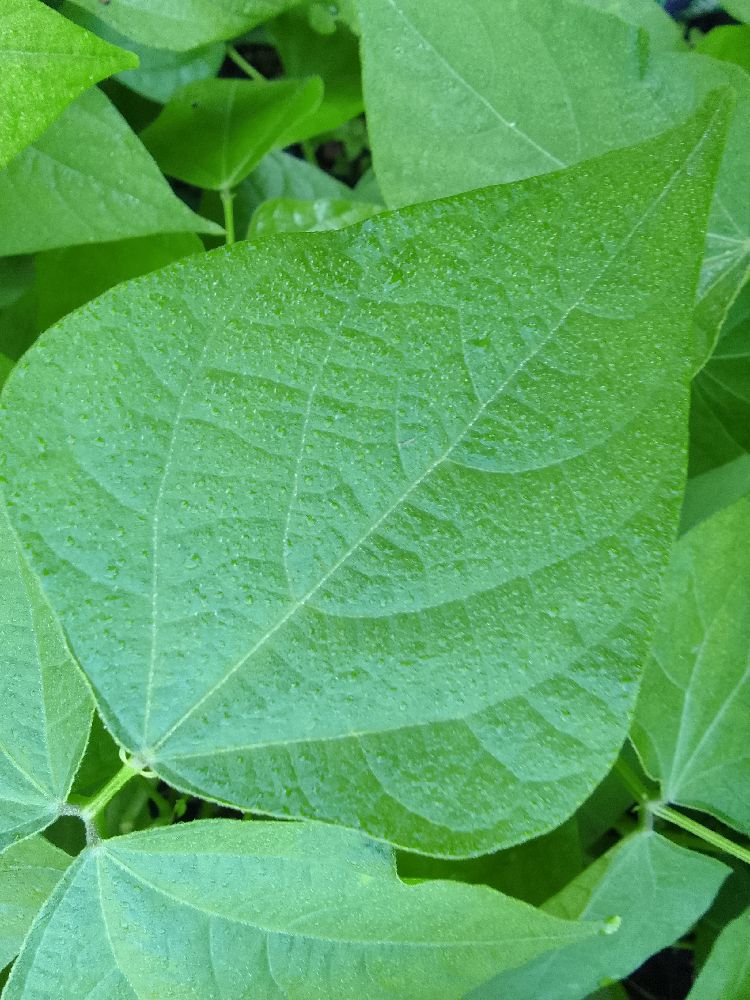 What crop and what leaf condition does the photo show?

common bean, healthy
